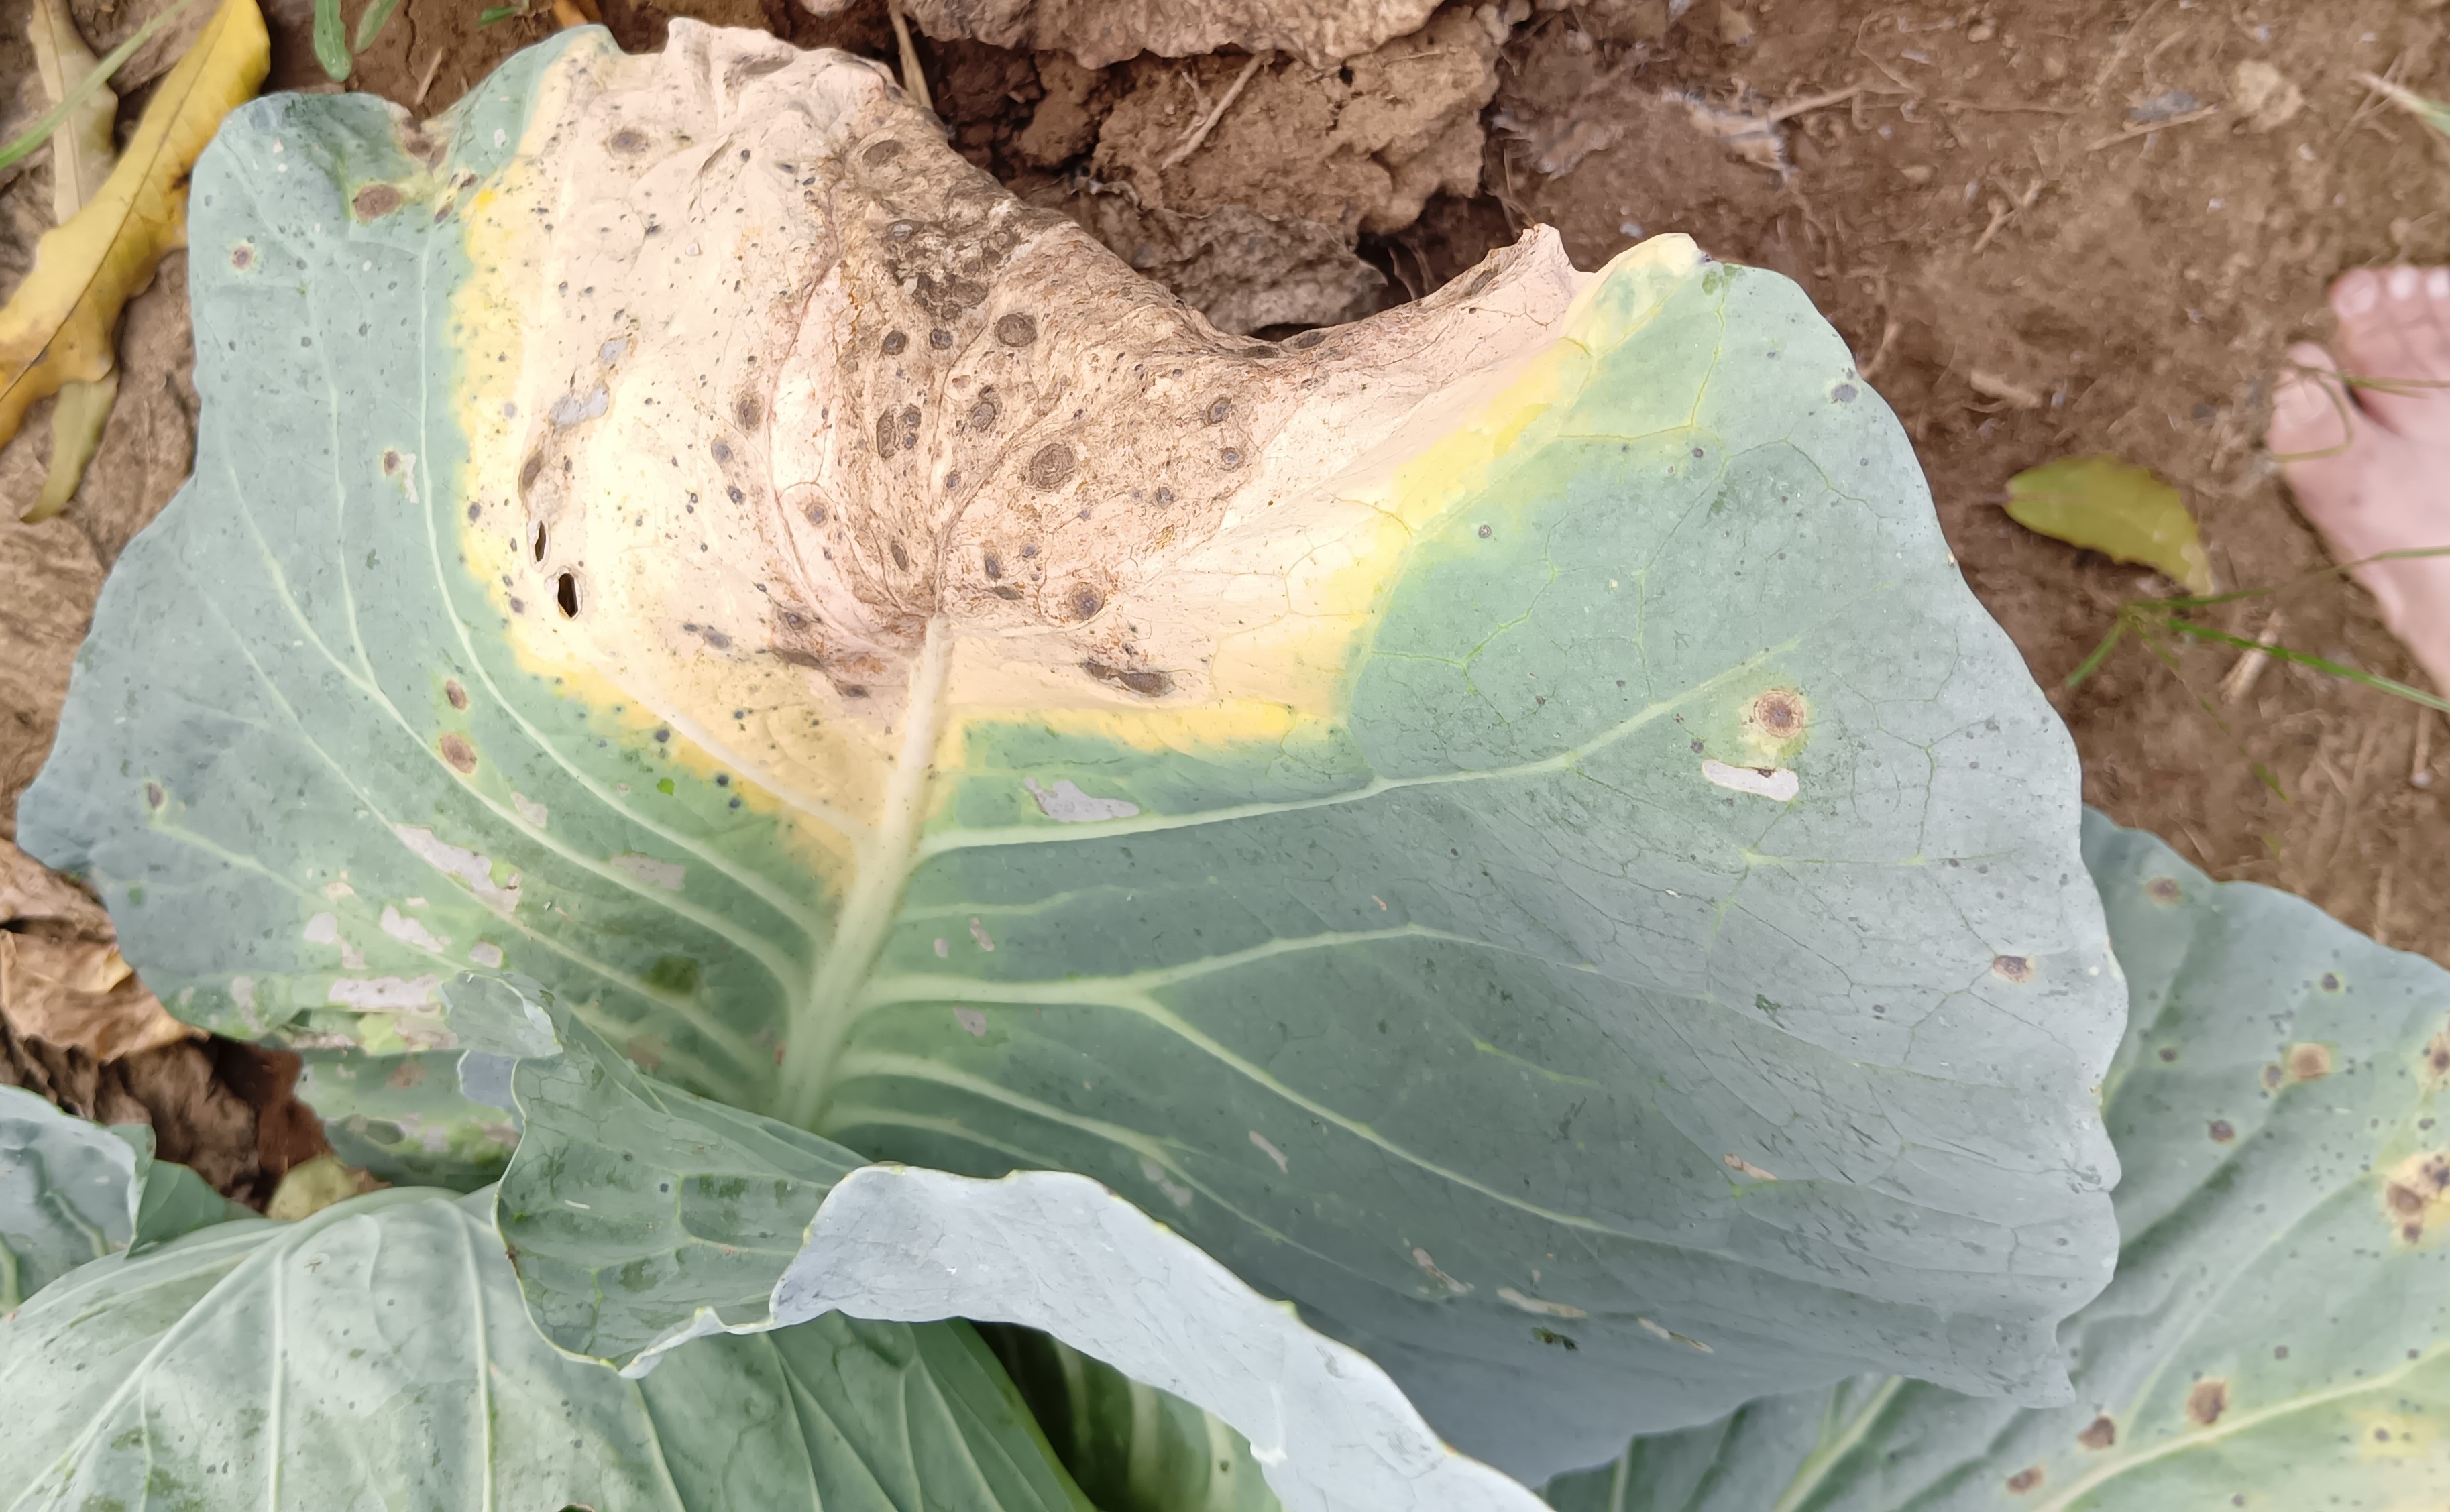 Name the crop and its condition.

cabbage, alternaria
